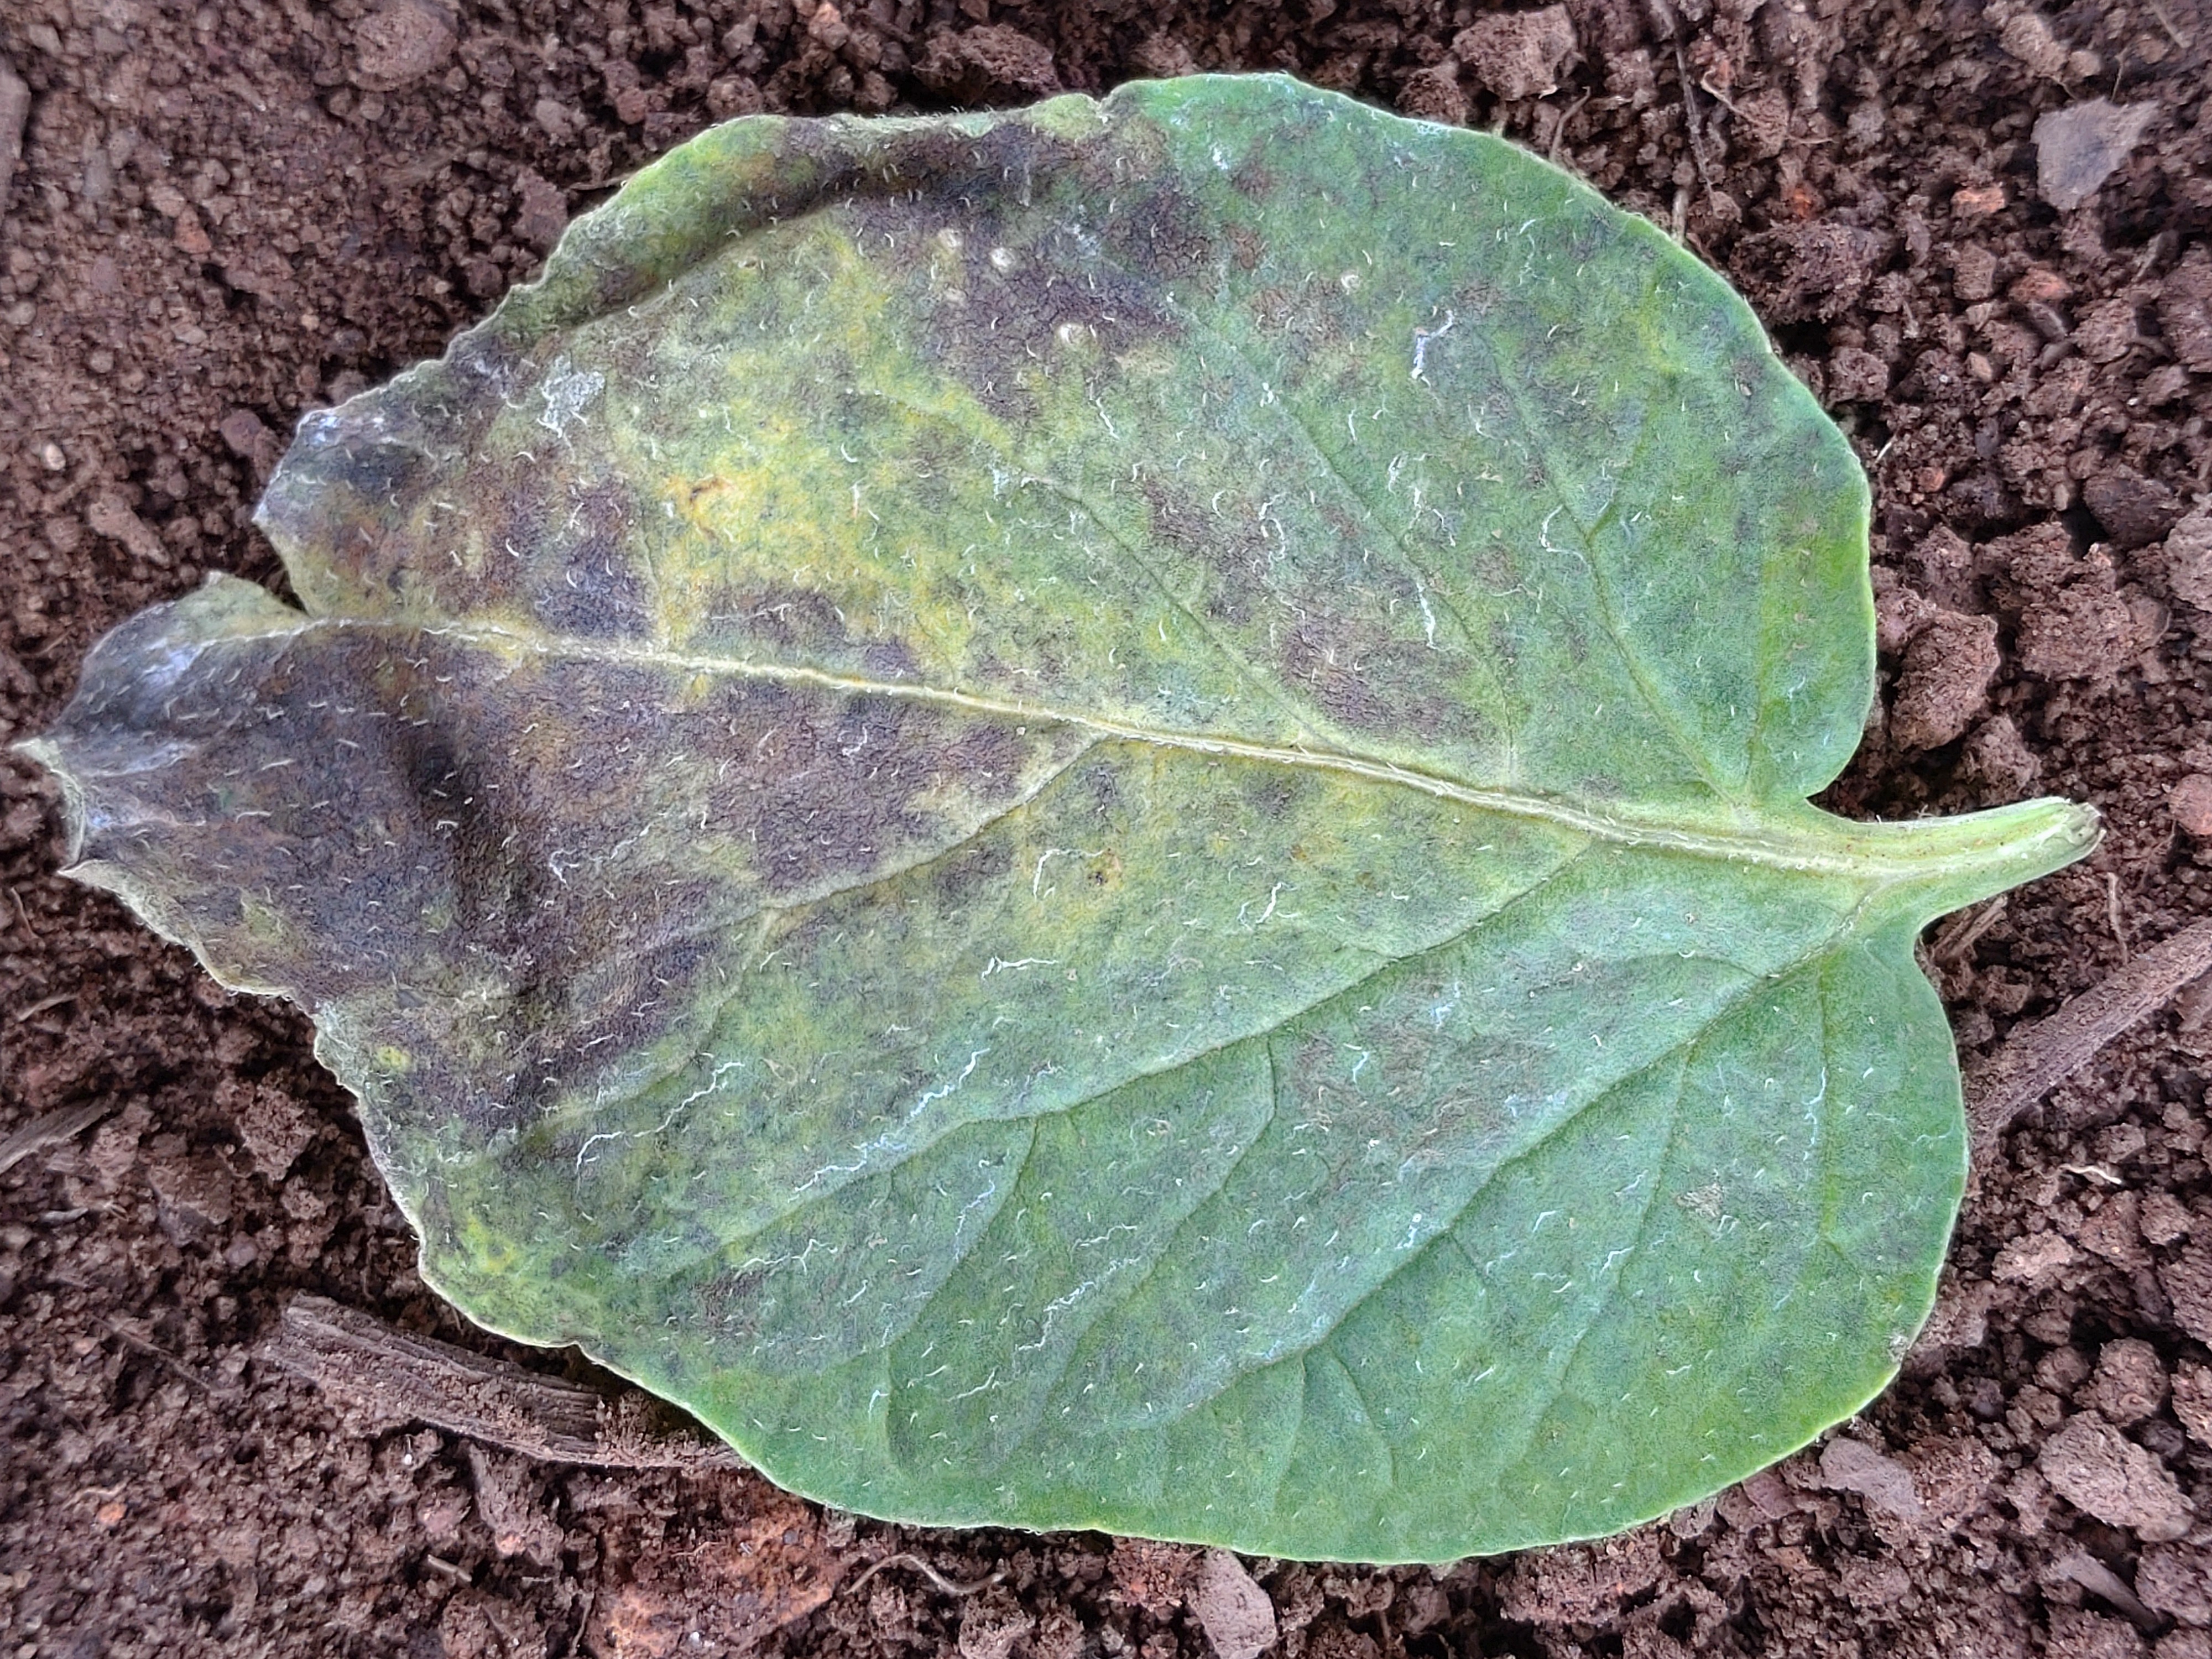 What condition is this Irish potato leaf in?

late blight
